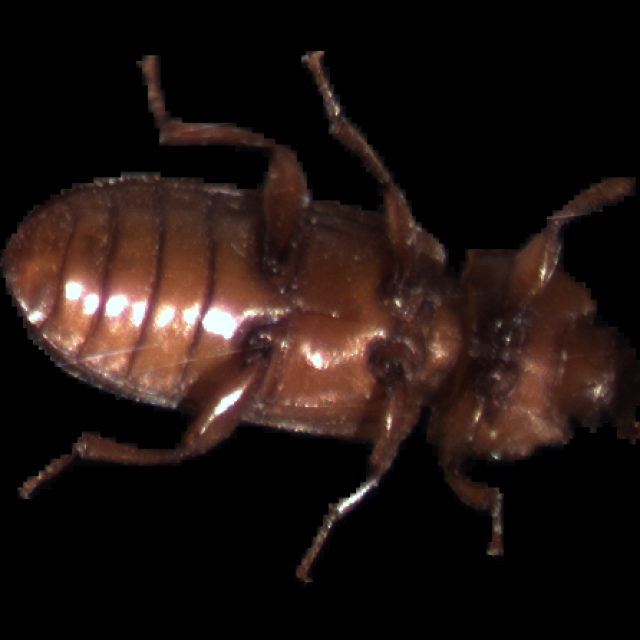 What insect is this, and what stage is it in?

mealworm beetle
